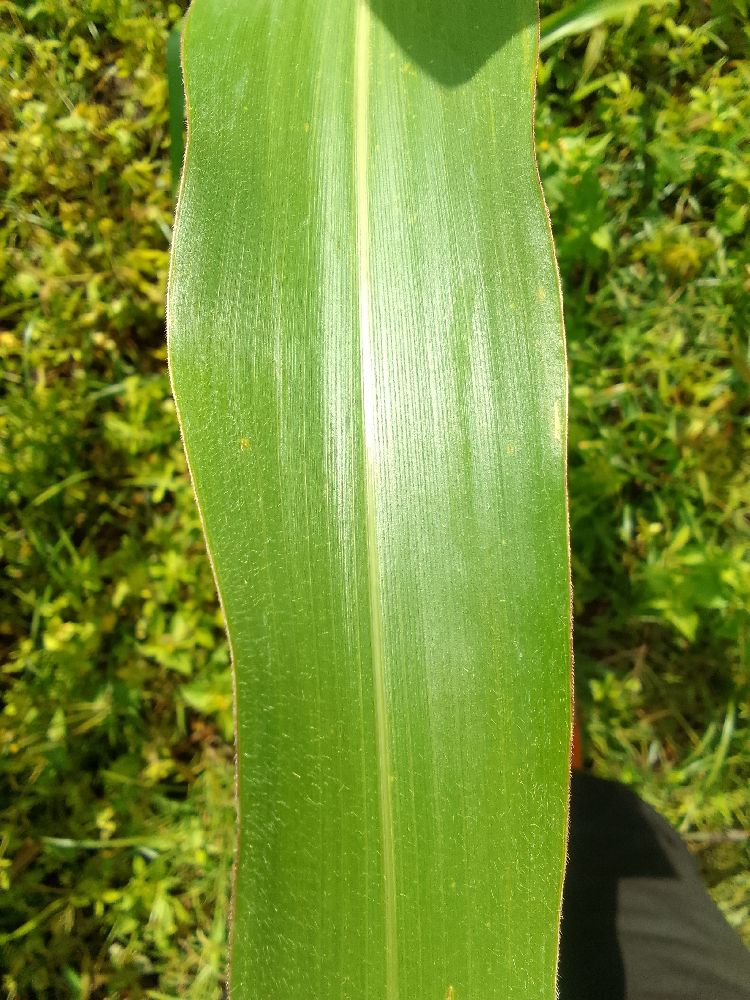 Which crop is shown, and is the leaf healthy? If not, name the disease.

maize, healthy
